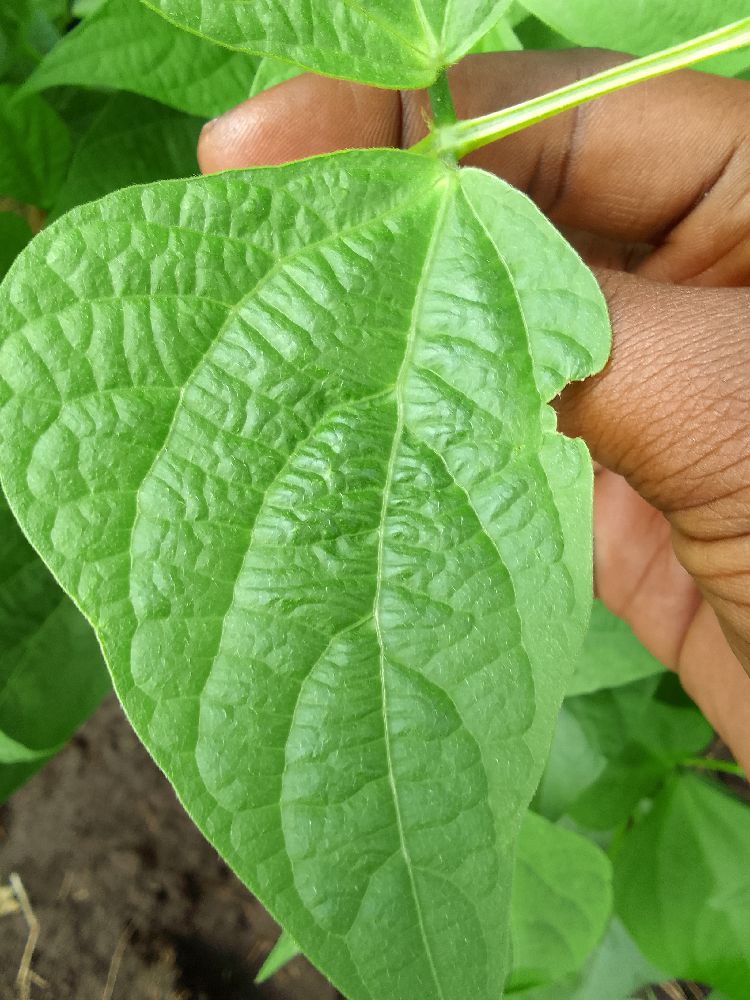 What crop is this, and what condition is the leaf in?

common bean, healthy
